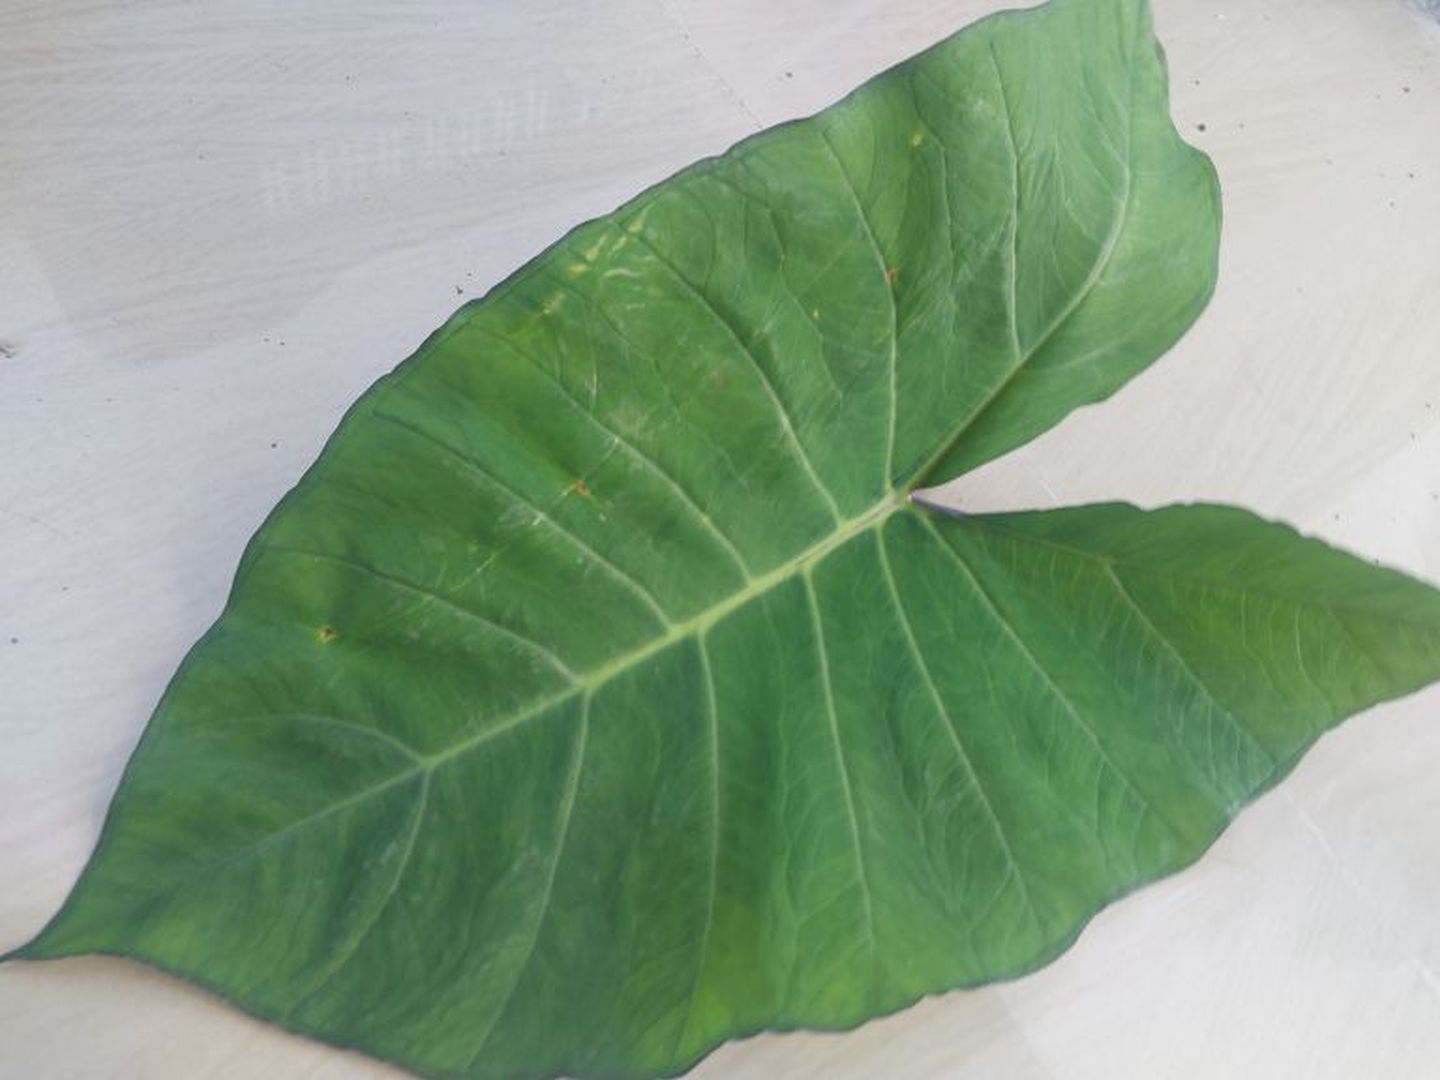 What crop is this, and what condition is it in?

taro, healthy
